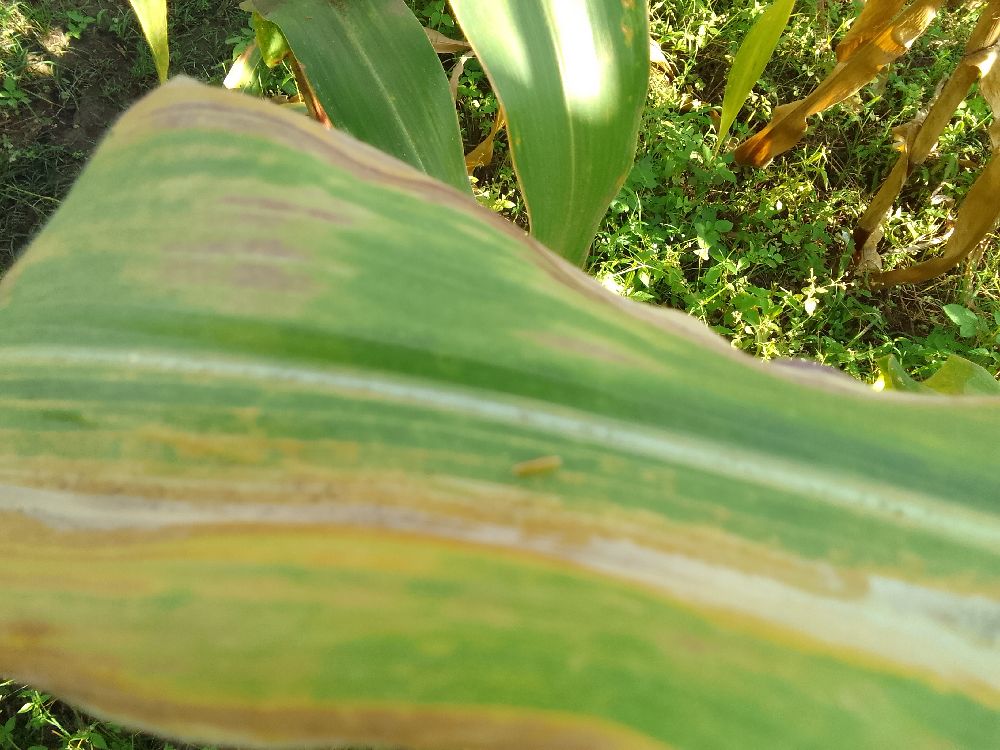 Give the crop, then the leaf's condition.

maize, maize lethal necrosis
